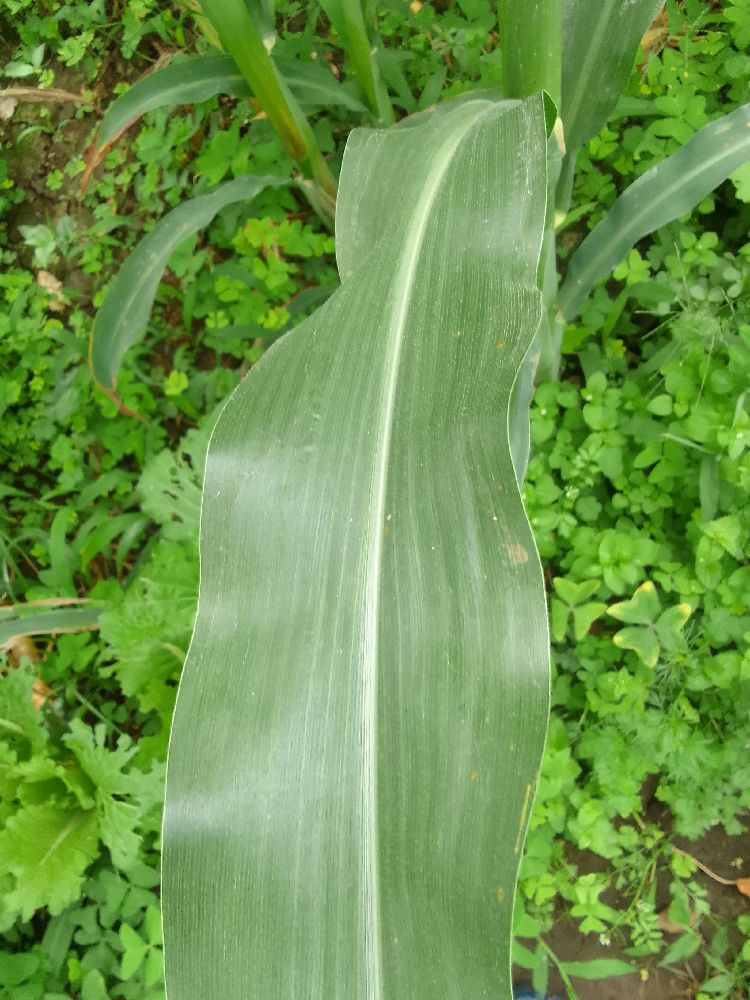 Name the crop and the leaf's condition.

maize, healthy
